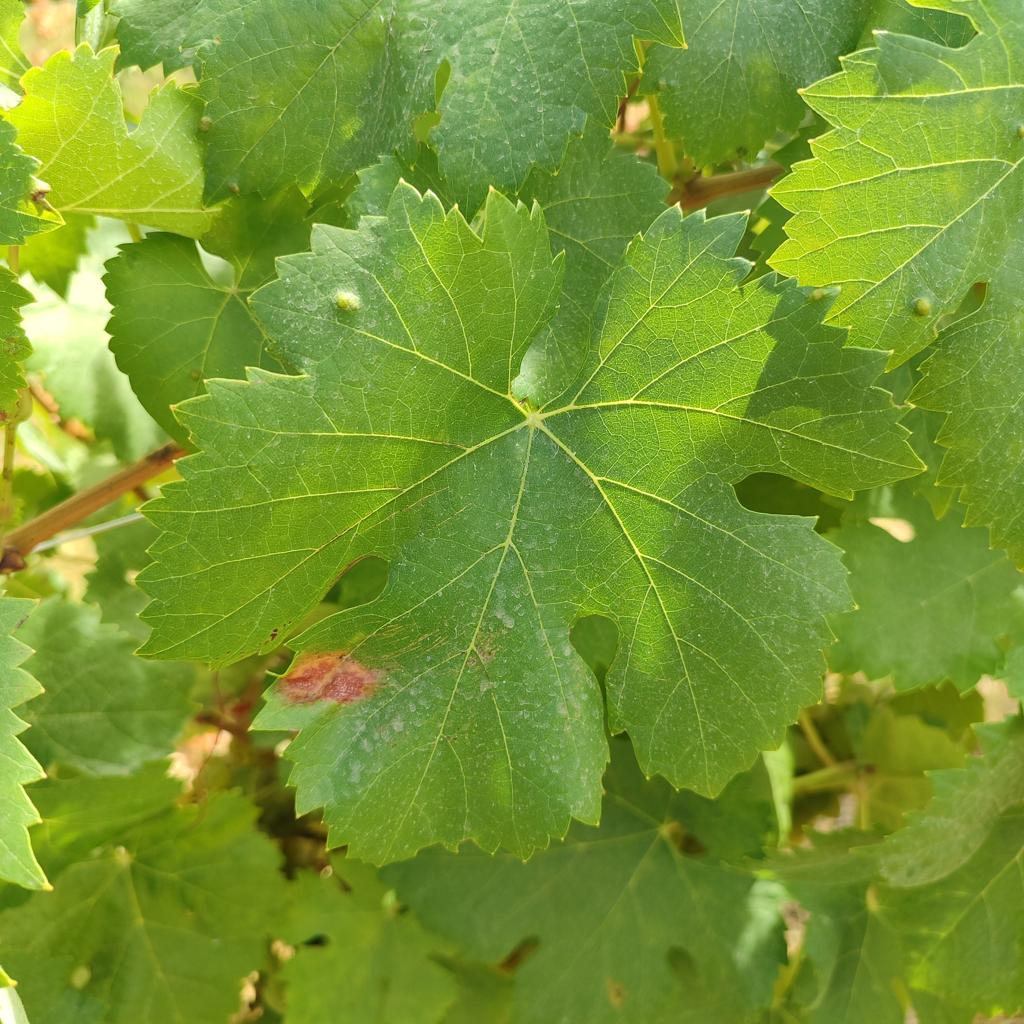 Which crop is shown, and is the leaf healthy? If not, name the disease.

grapevine, erineum mite
